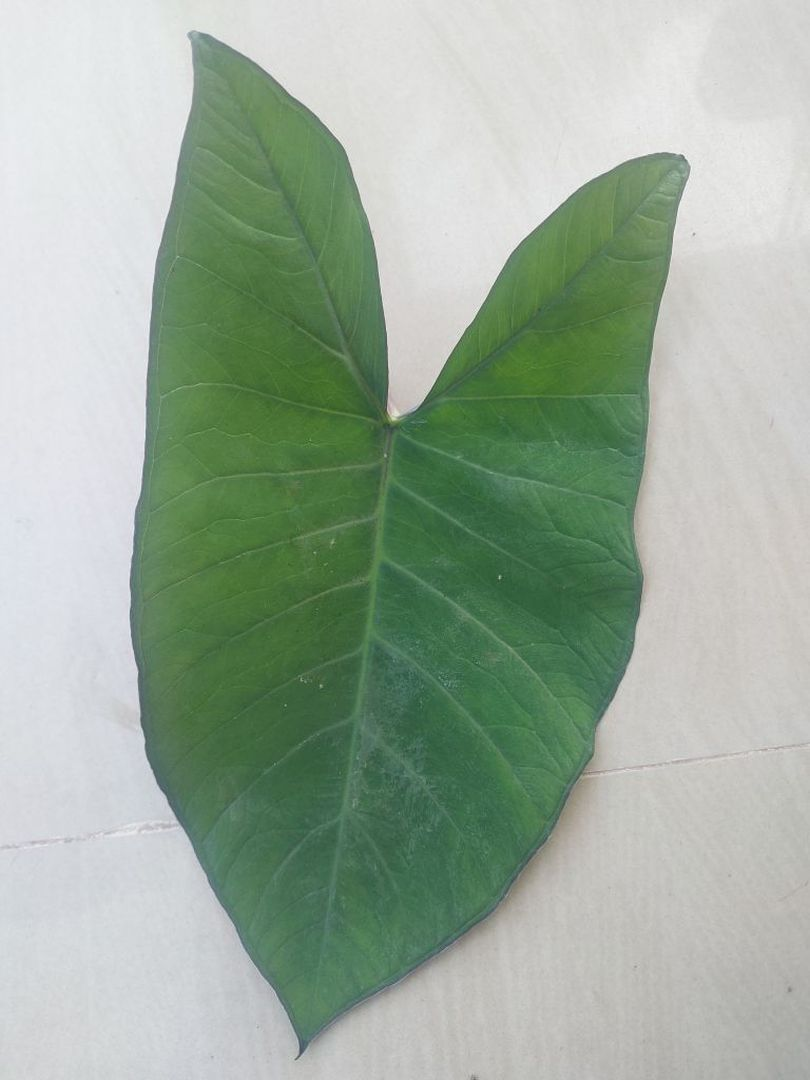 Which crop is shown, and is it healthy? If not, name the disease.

taro, healthy
